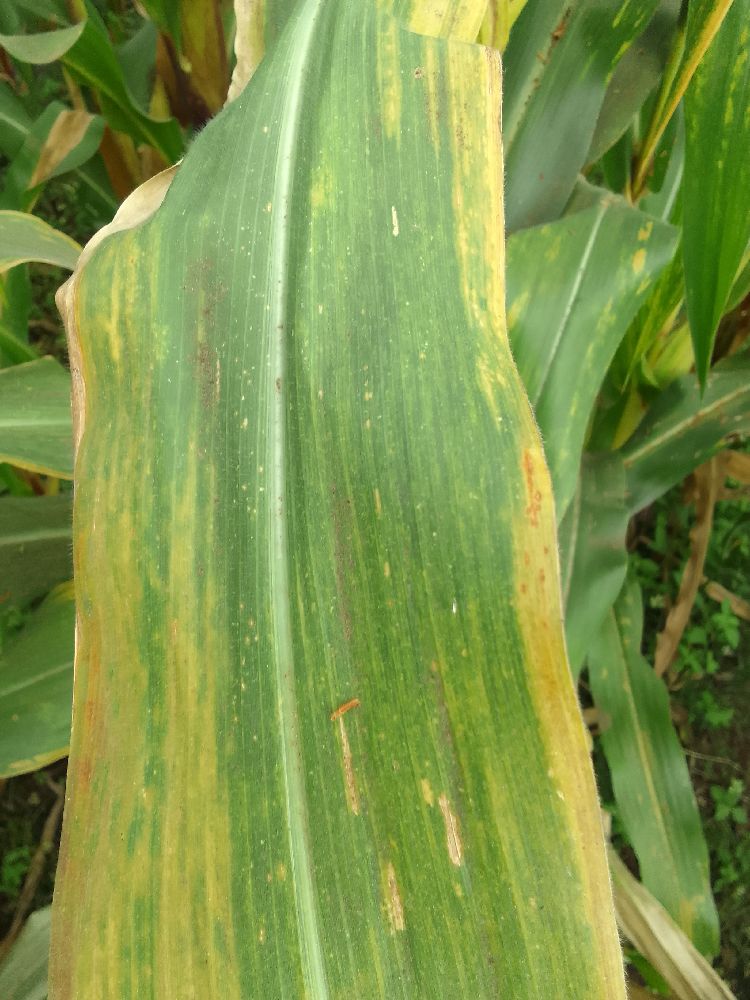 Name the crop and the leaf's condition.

maize, maize lethal necrosis
